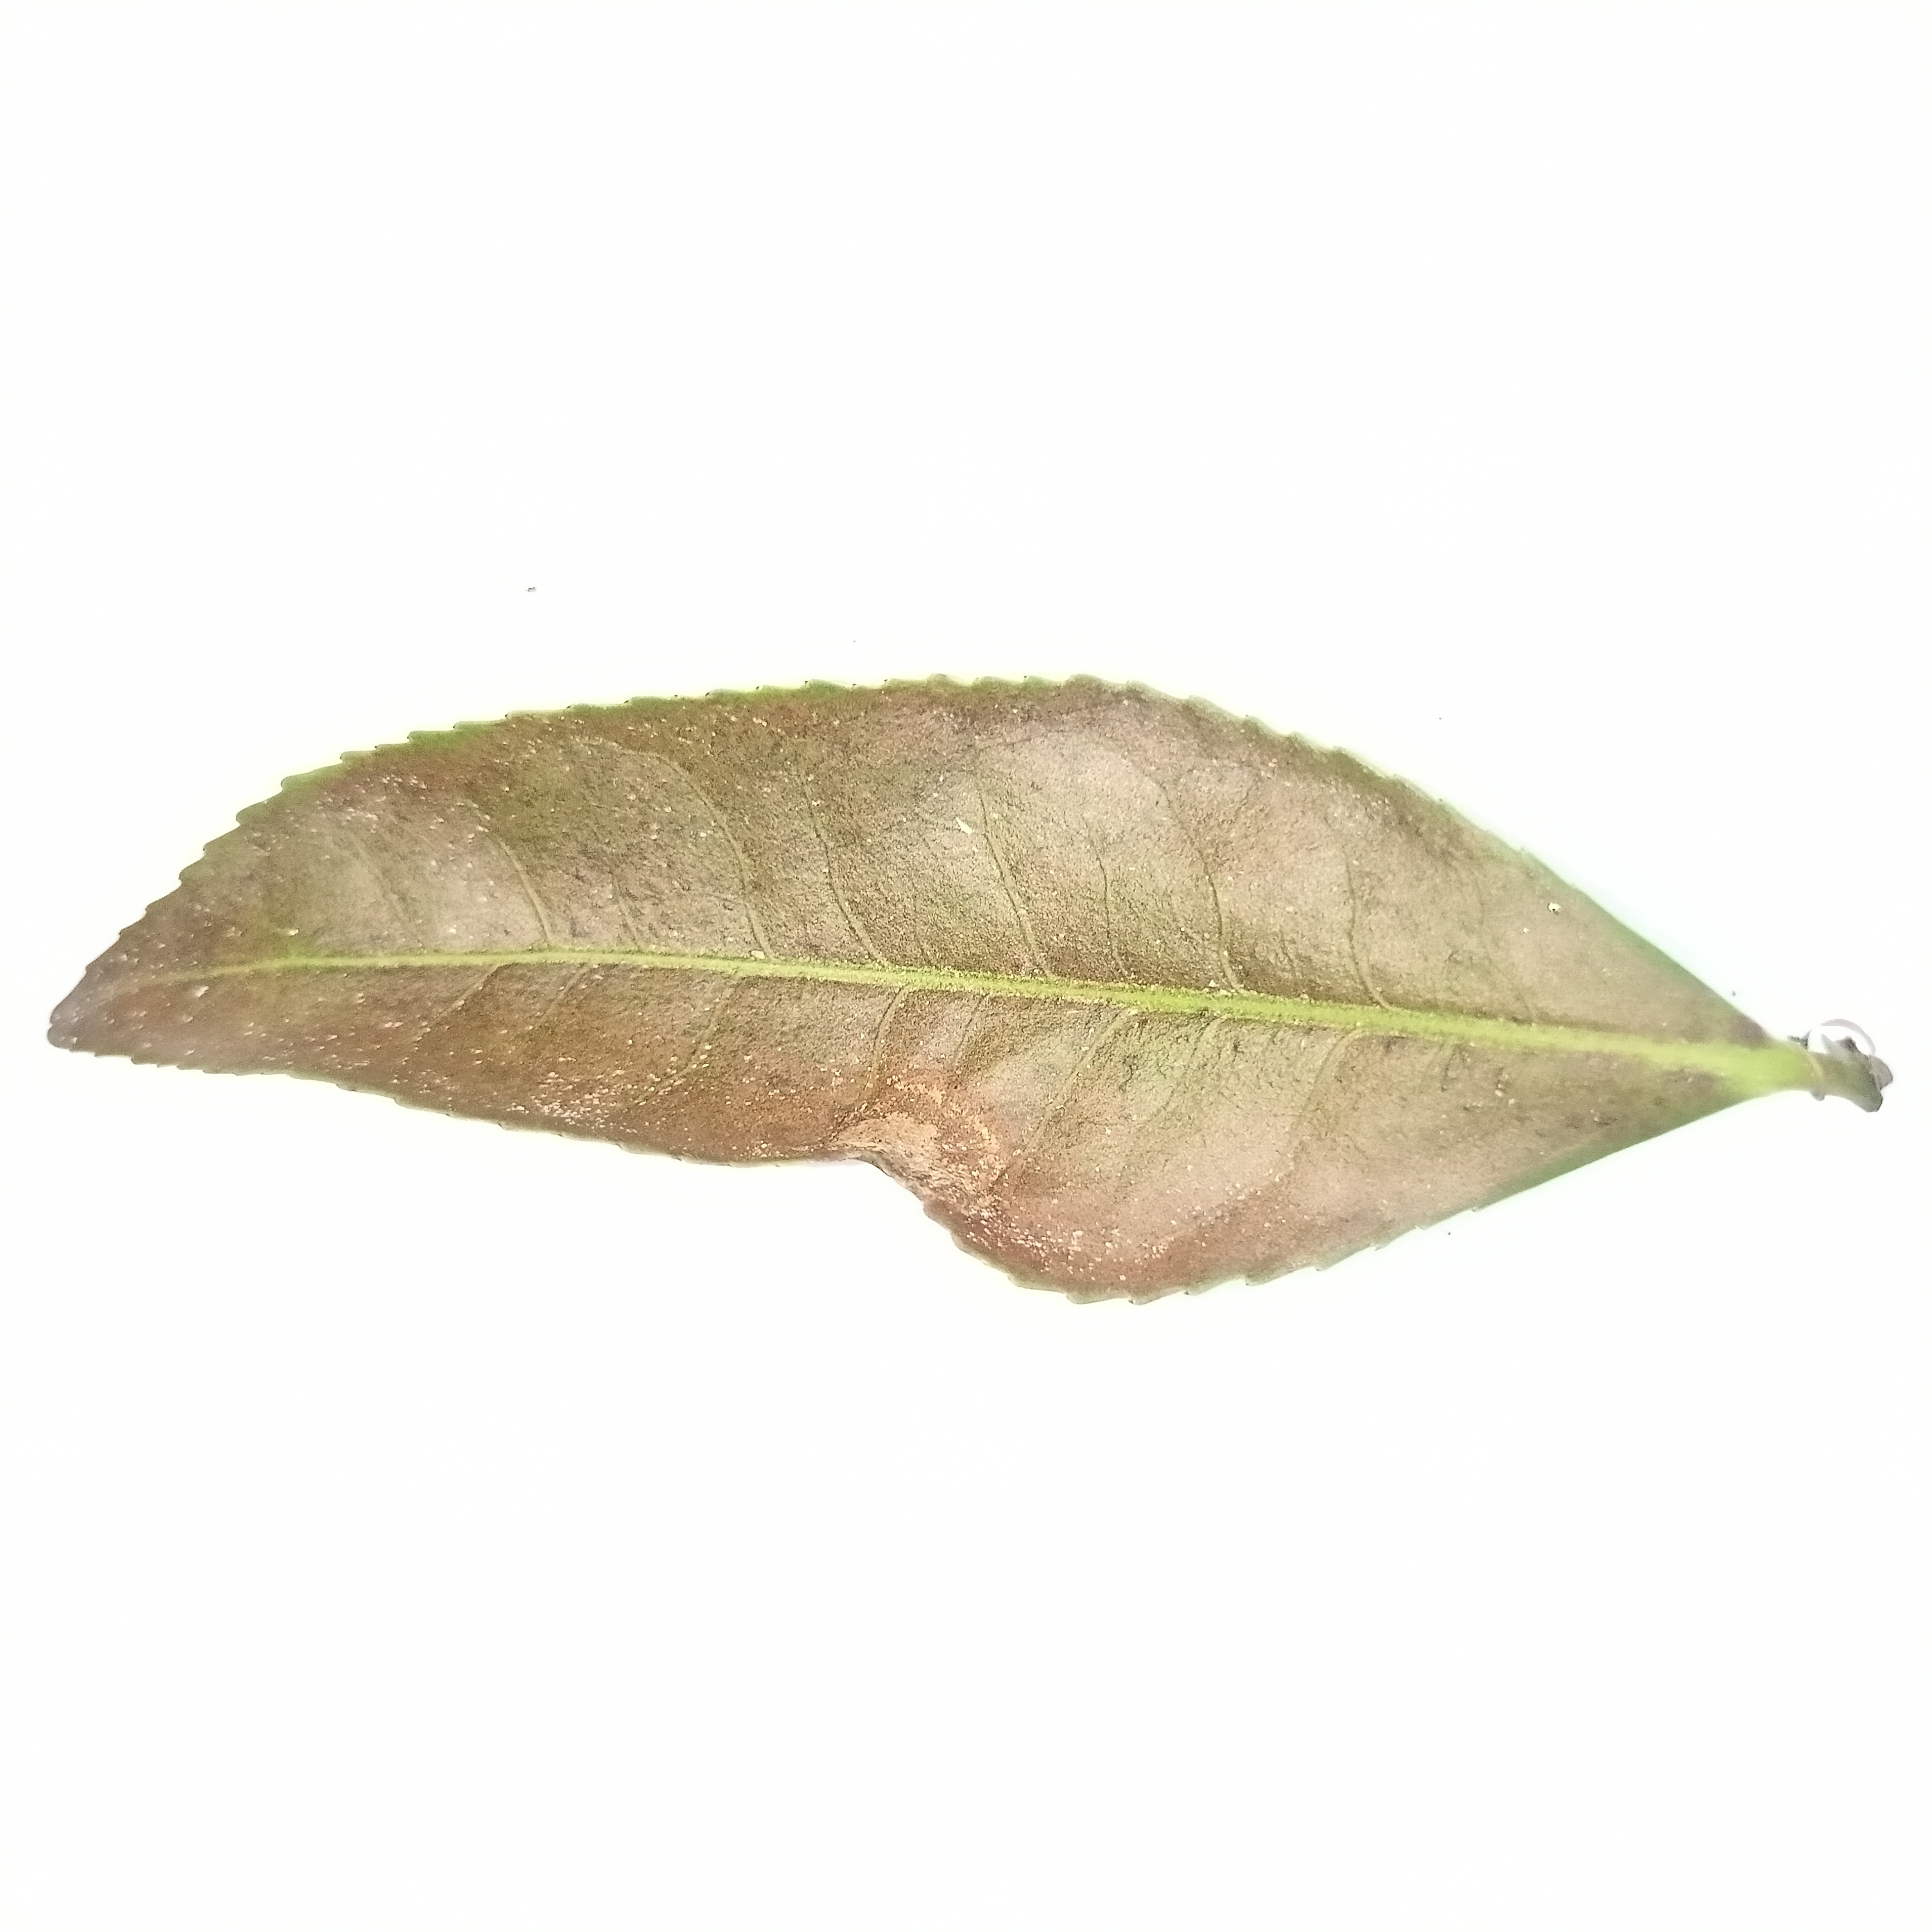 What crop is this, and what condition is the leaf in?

tea, red rust
